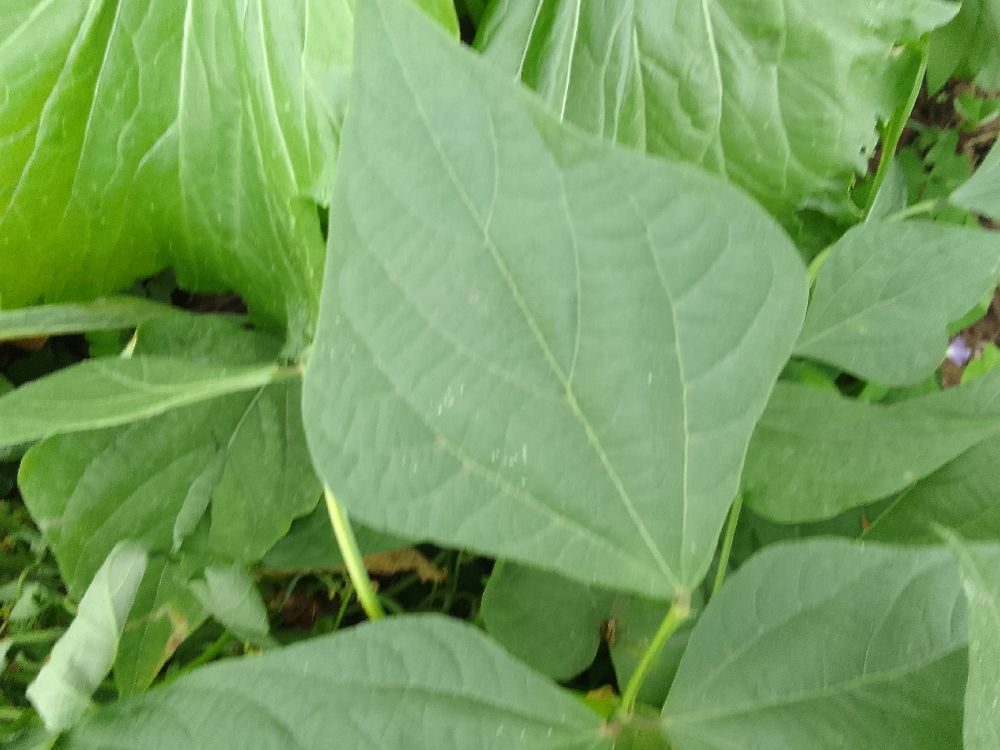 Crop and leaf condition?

common bean, healthy
